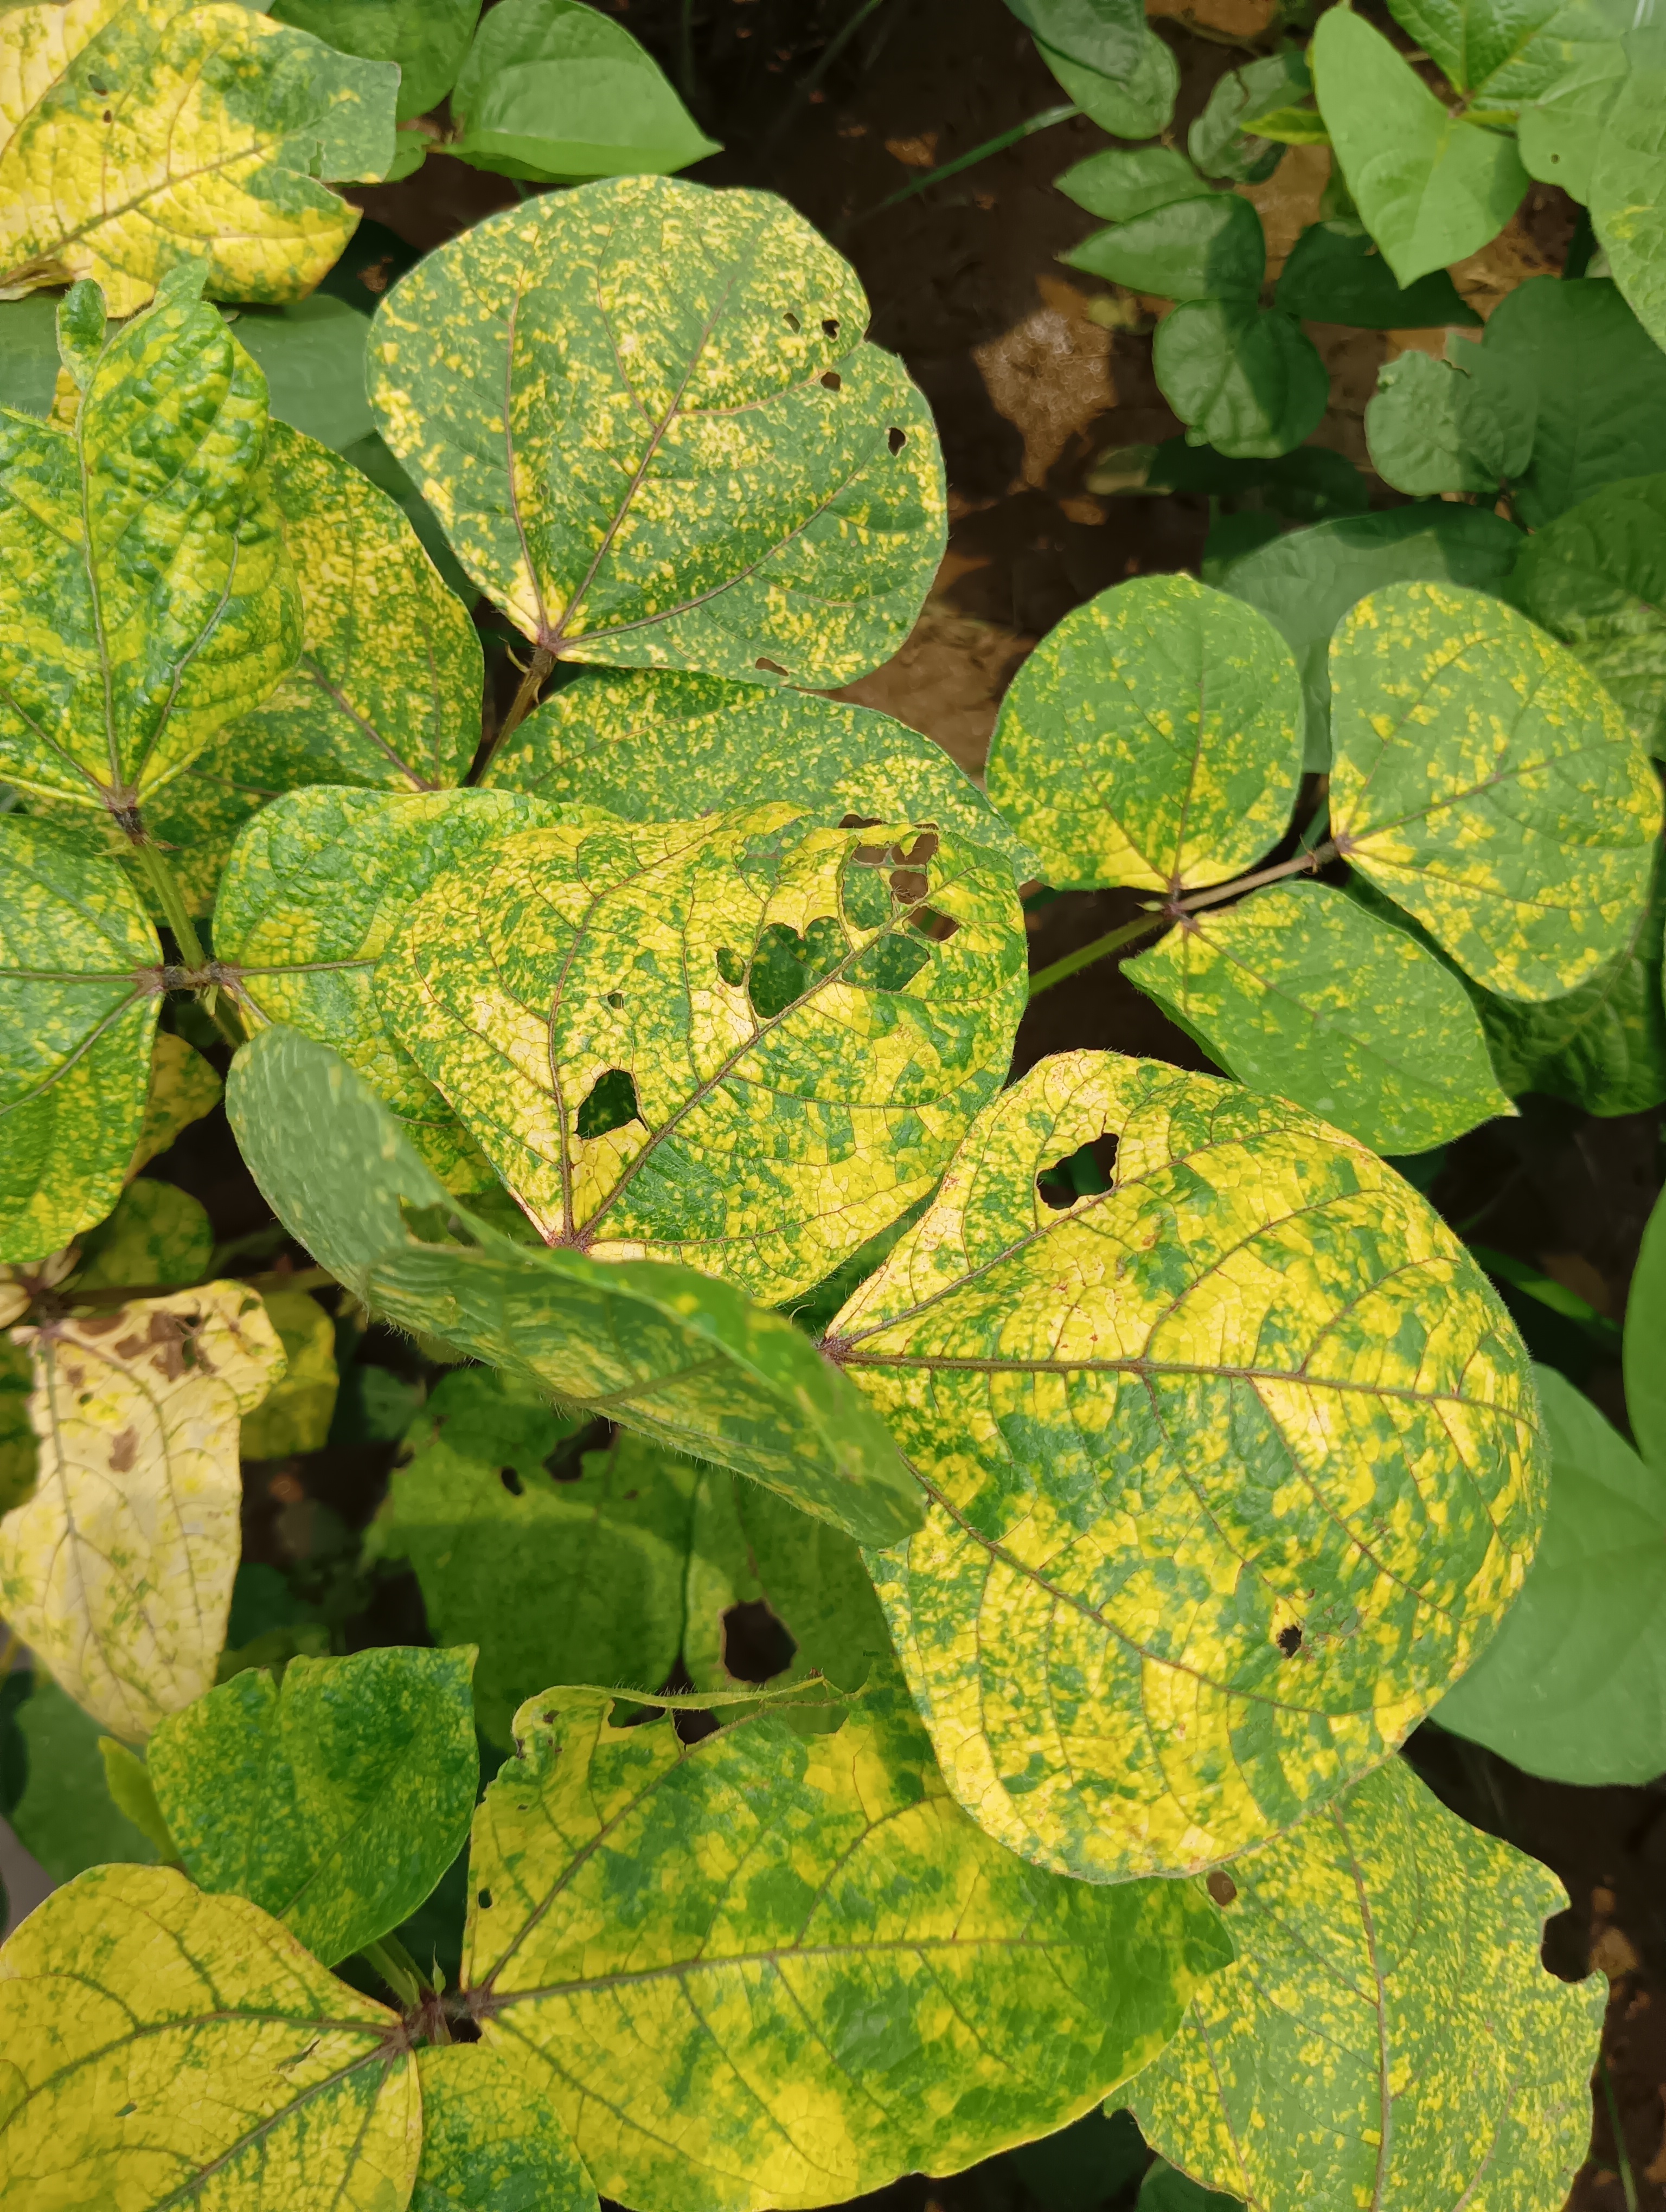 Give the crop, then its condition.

mungbean, yellow mosaic
